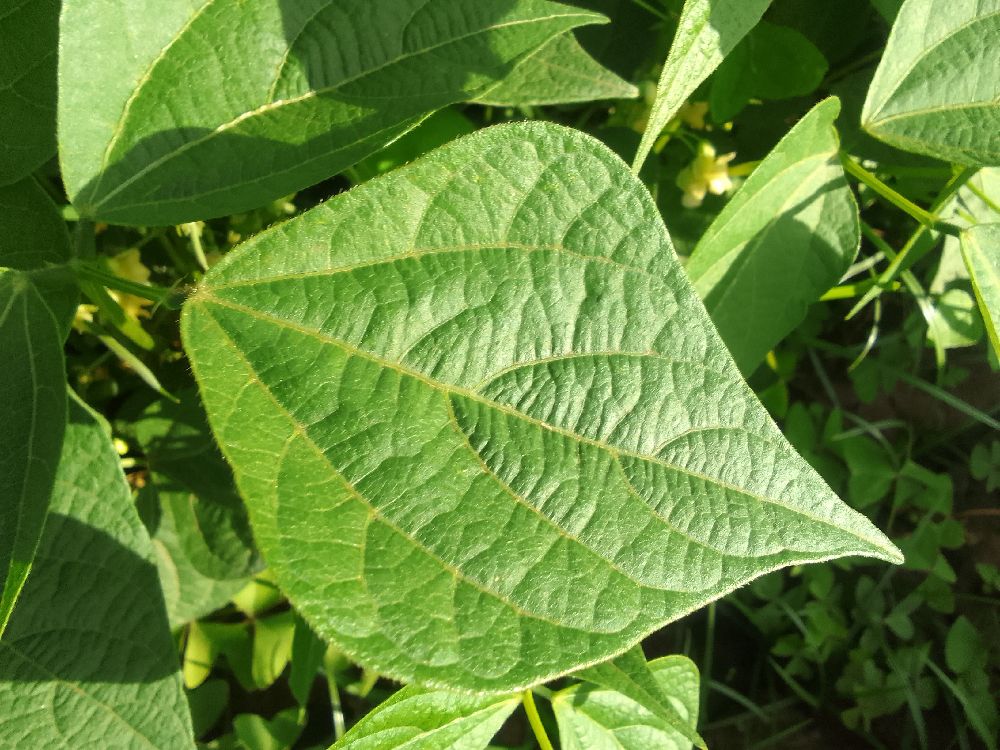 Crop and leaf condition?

common bean, healthy
